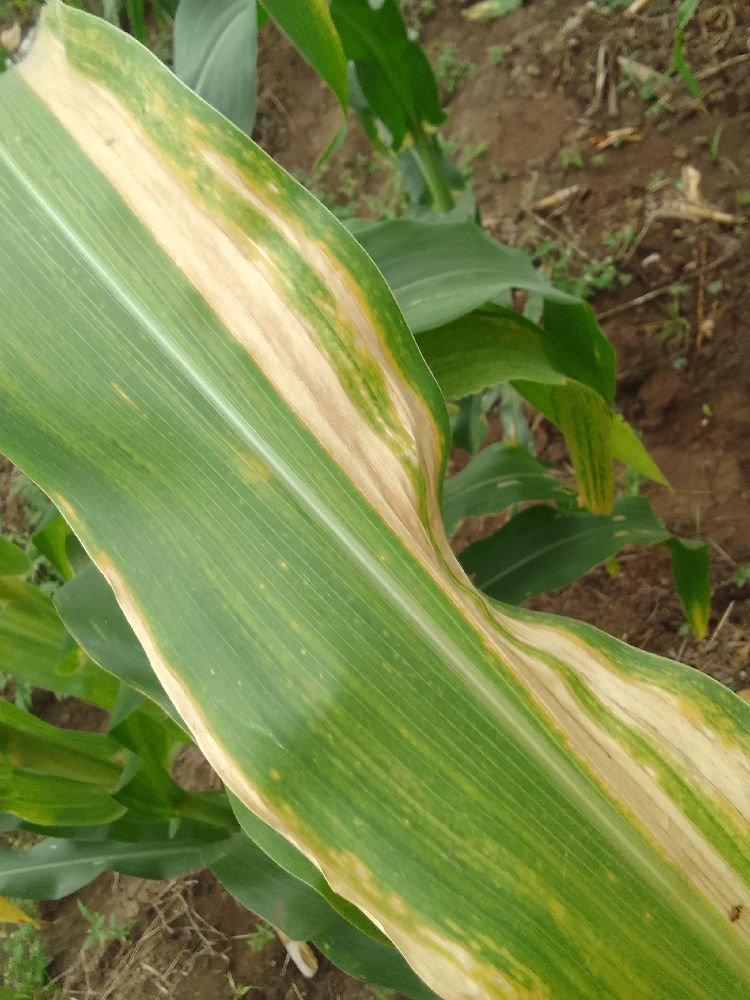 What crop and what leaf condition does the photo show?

maize, maize lethal necrosis
